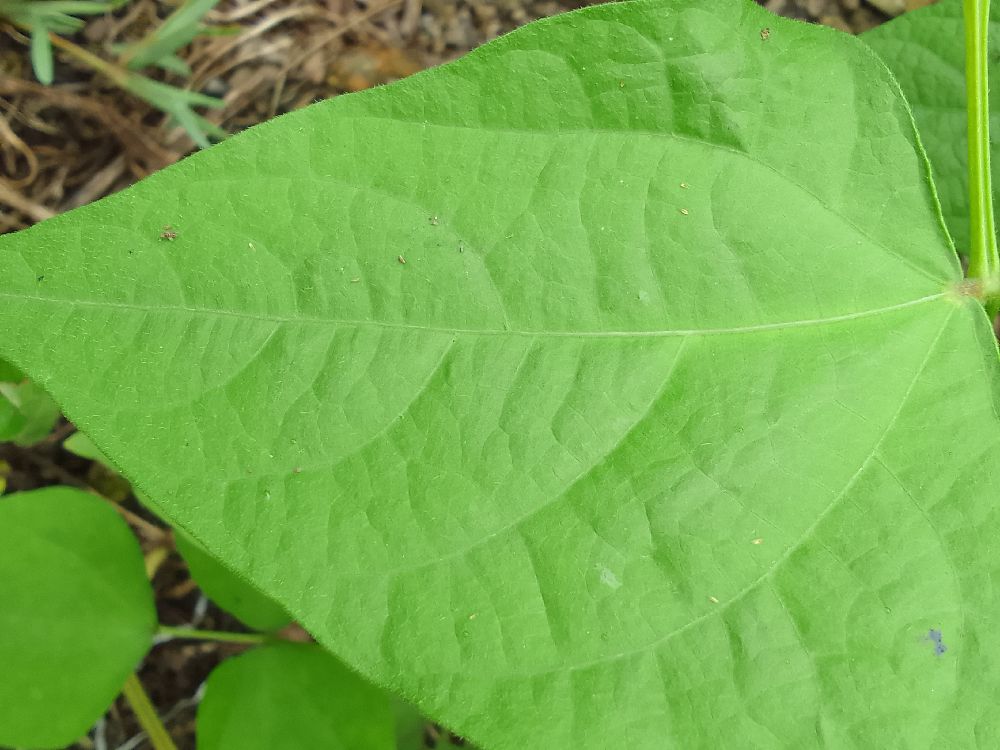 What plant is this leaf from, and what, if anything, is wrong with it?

common bean, healthy
